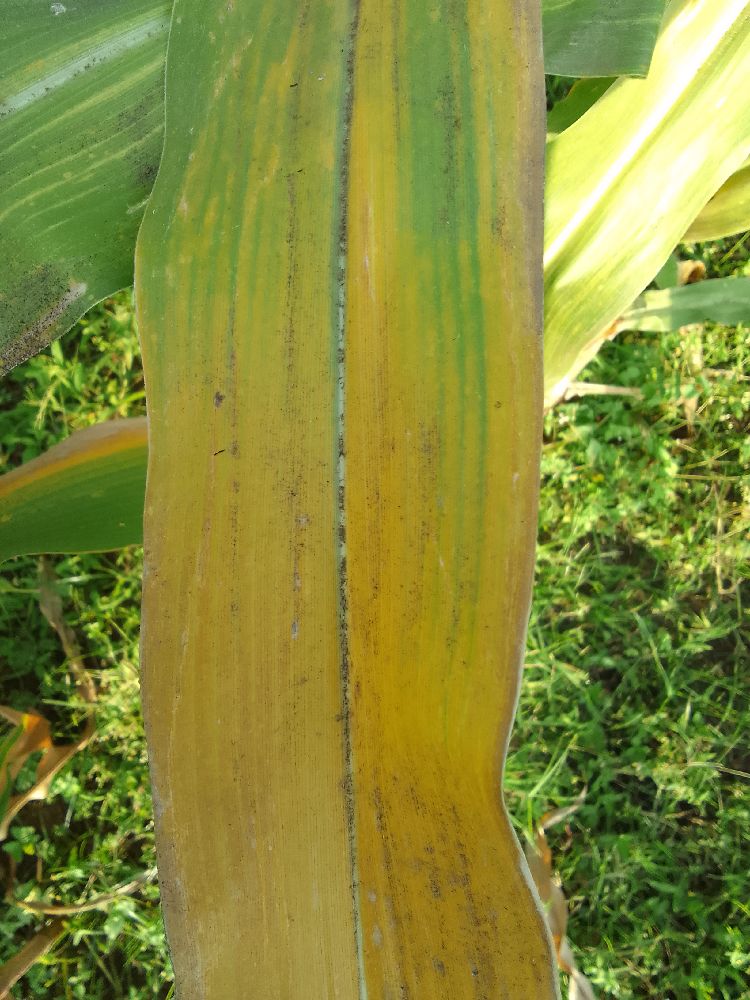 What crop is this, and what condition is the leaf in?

maize, maize lethal necrosis
